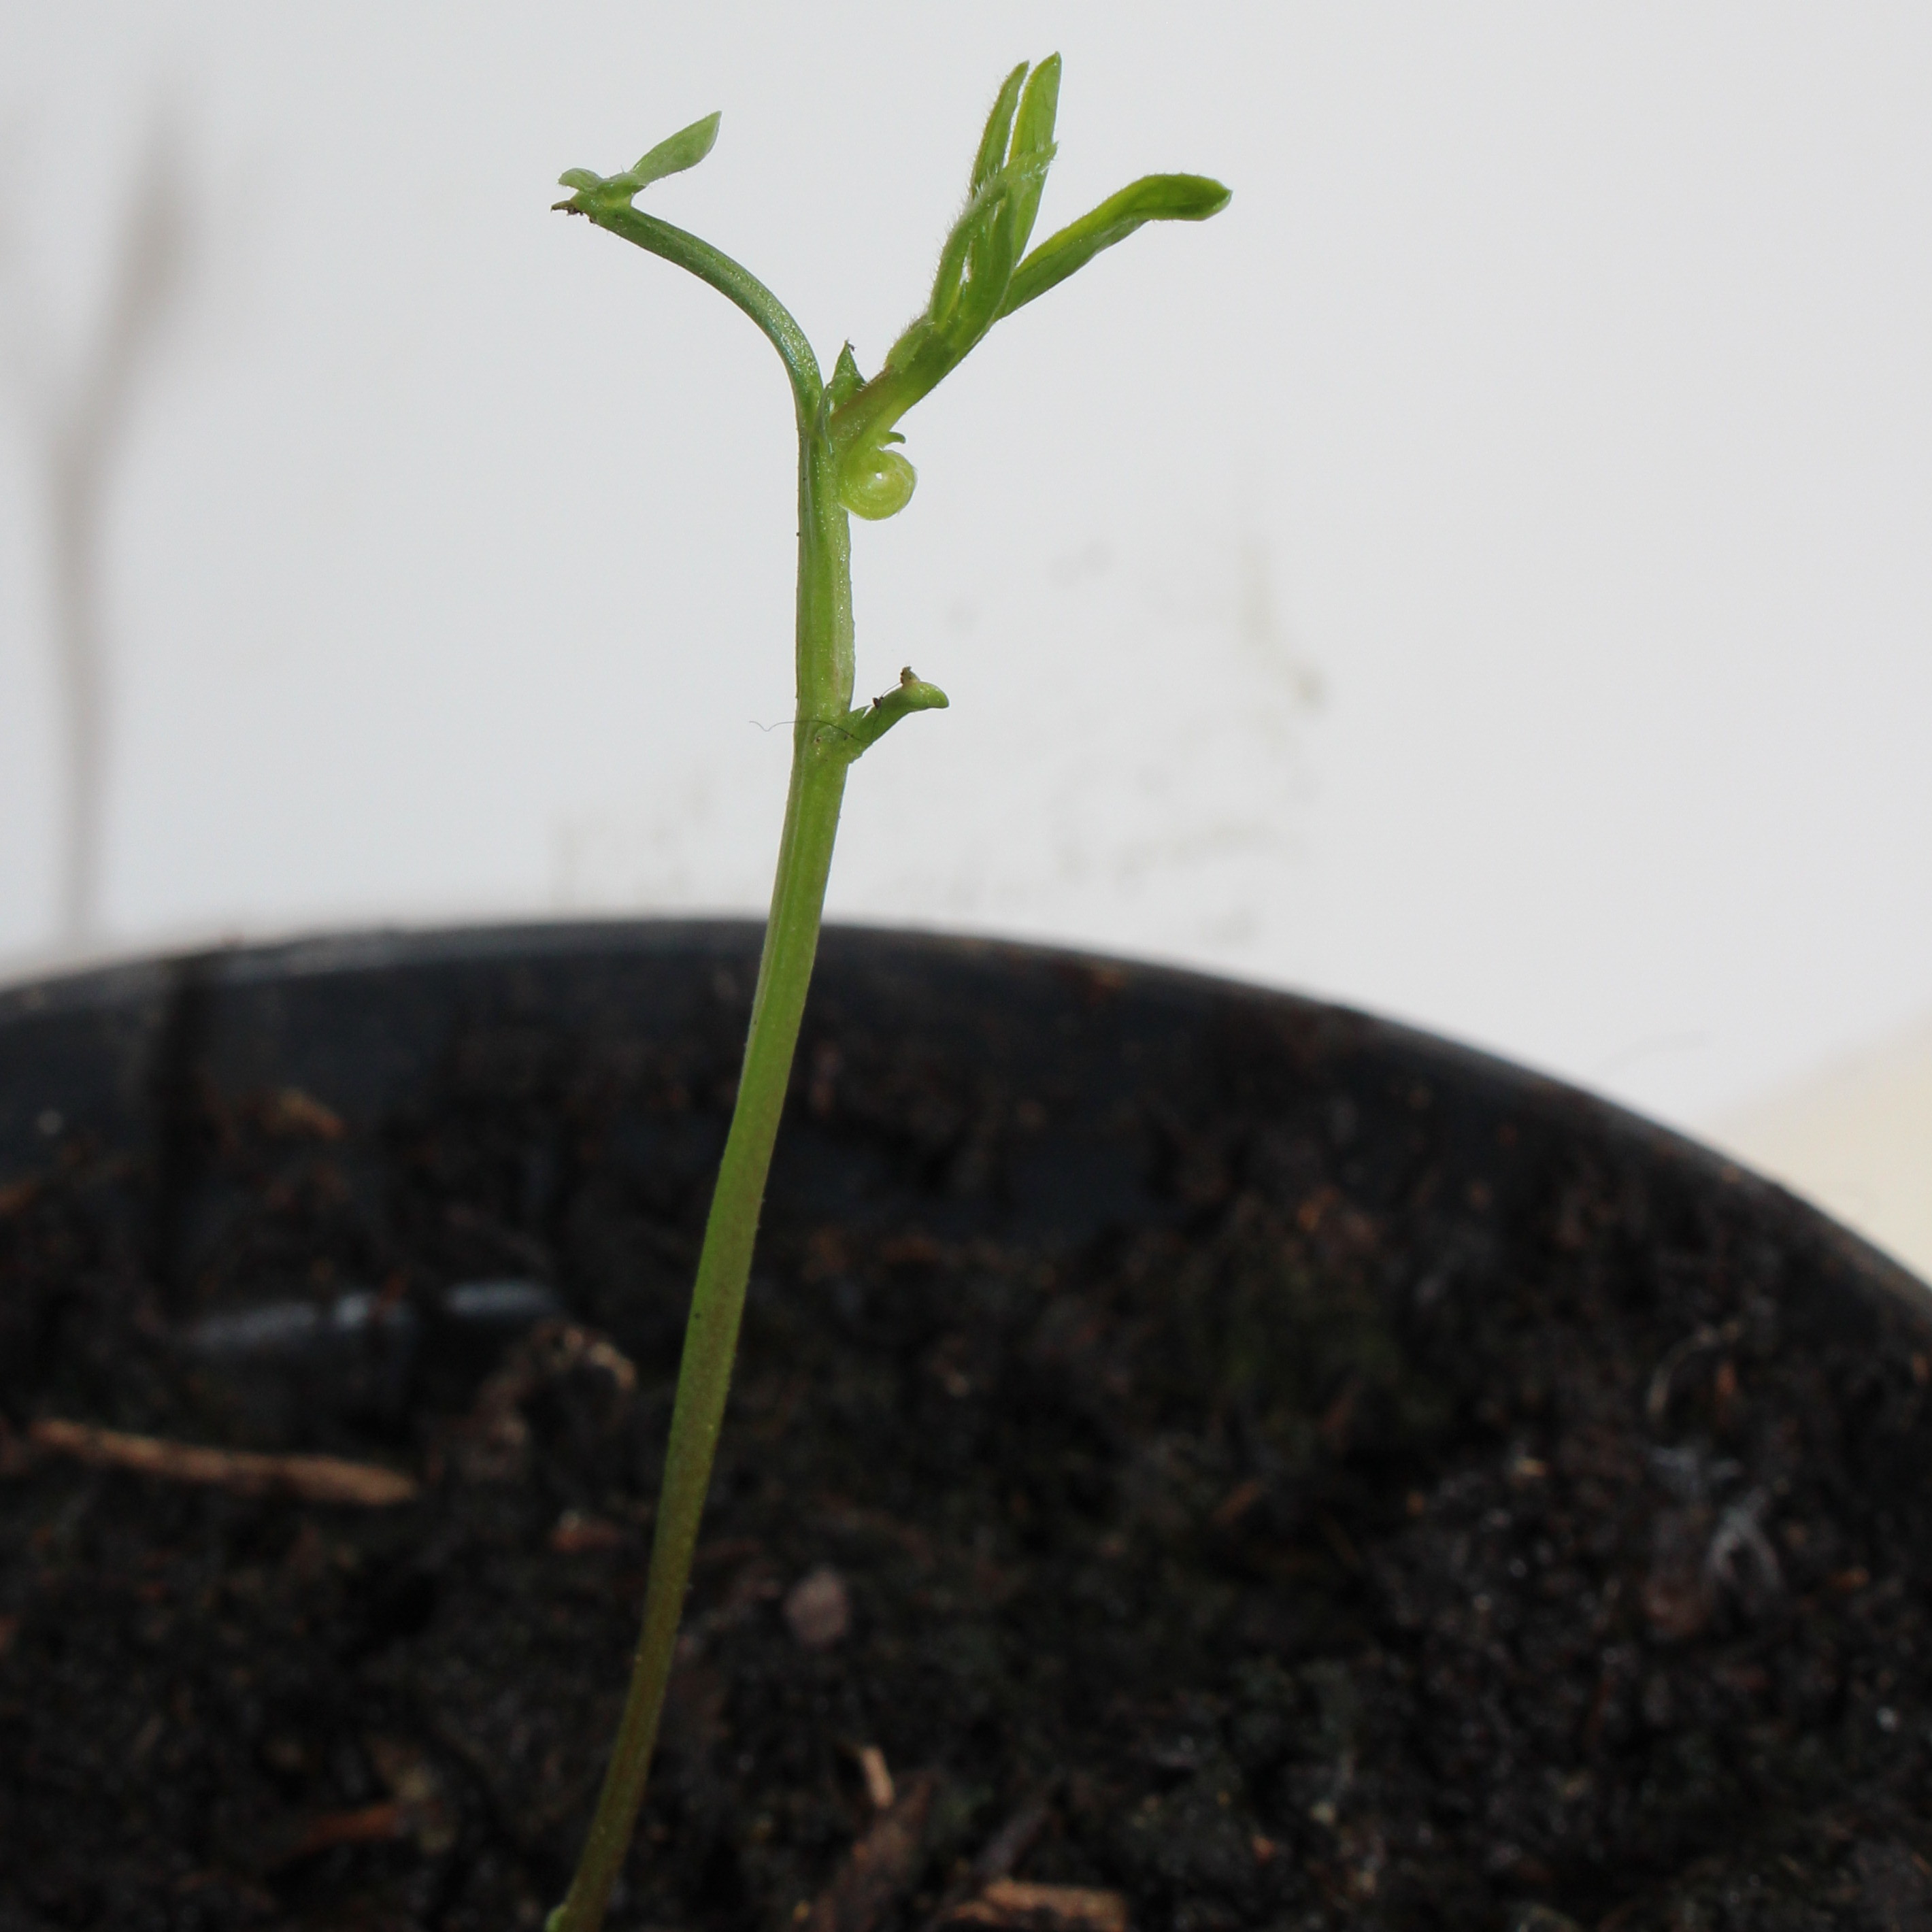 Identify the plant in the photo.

Vicia sativa
